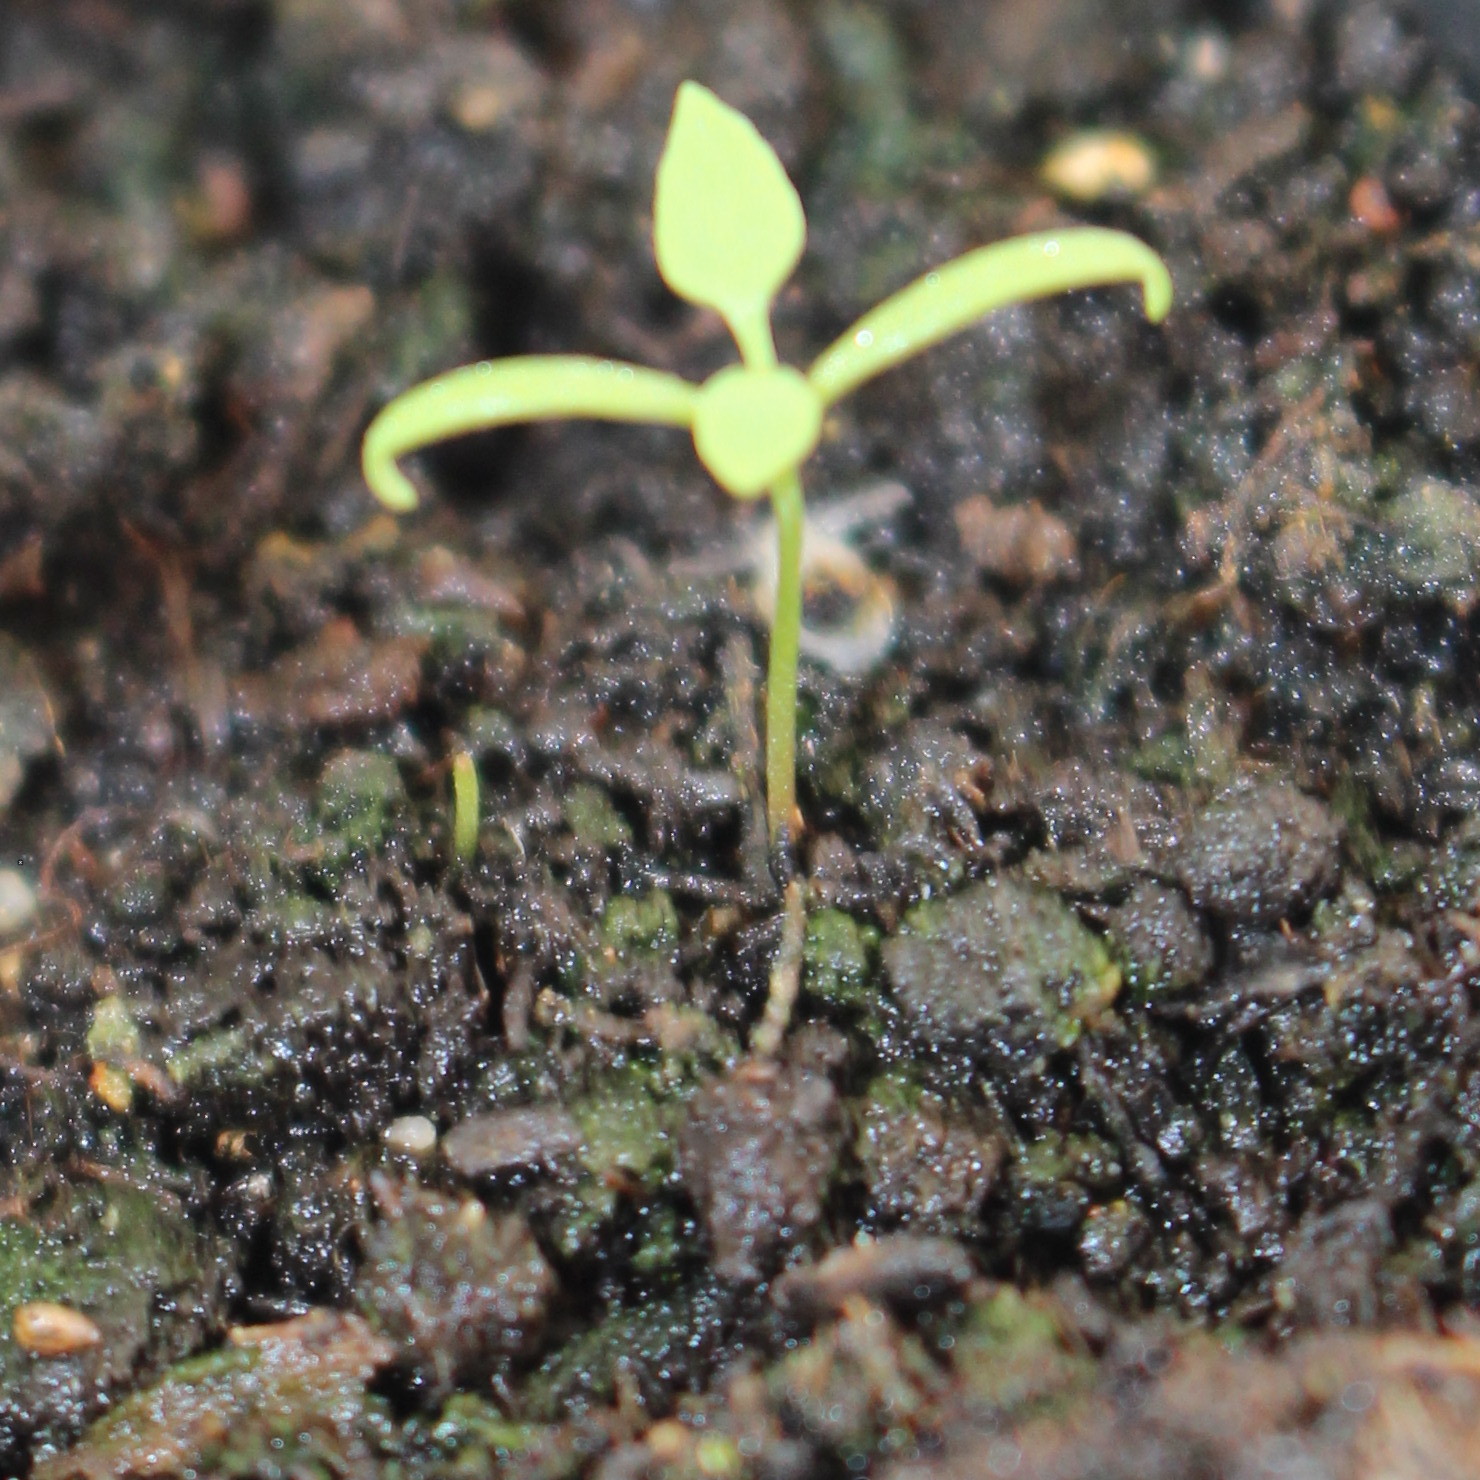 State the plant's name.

Papaver rhoeas
